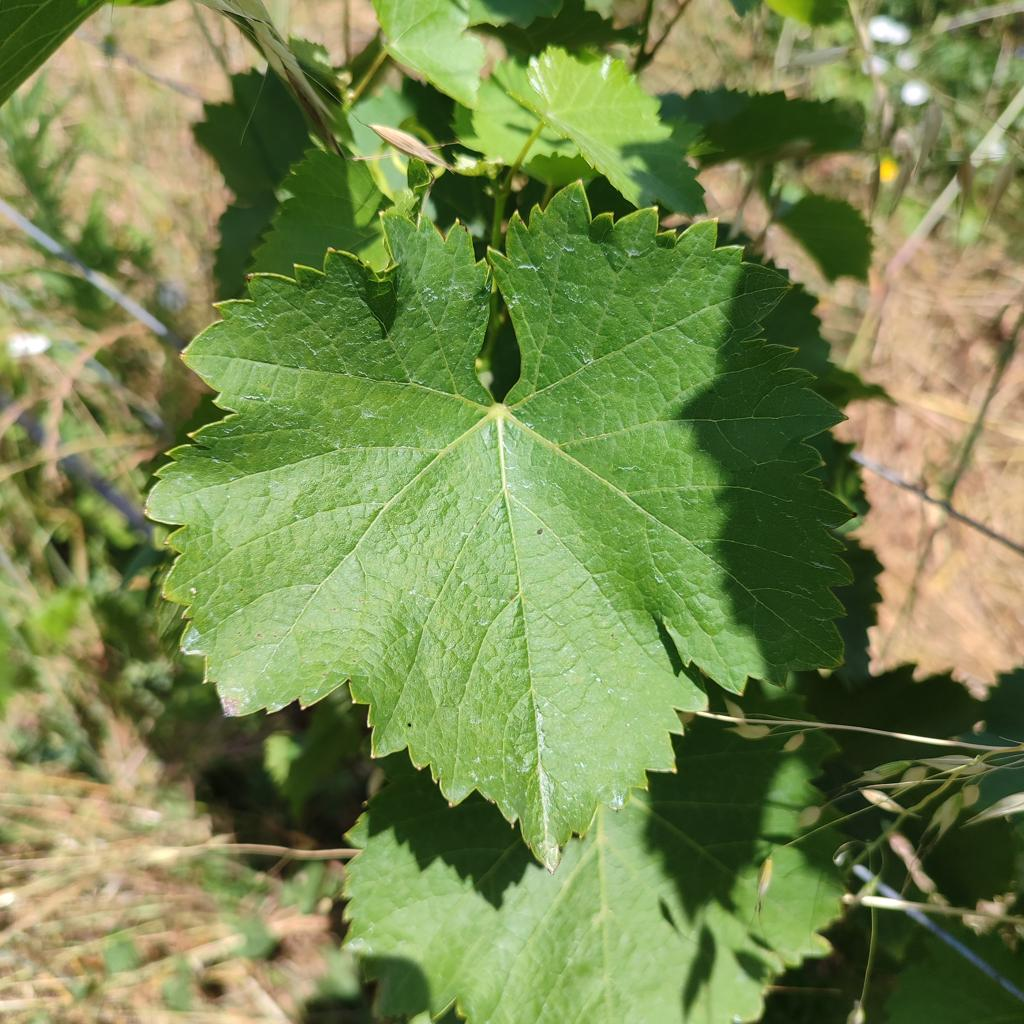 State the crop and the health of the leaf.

grapevine, healthy
